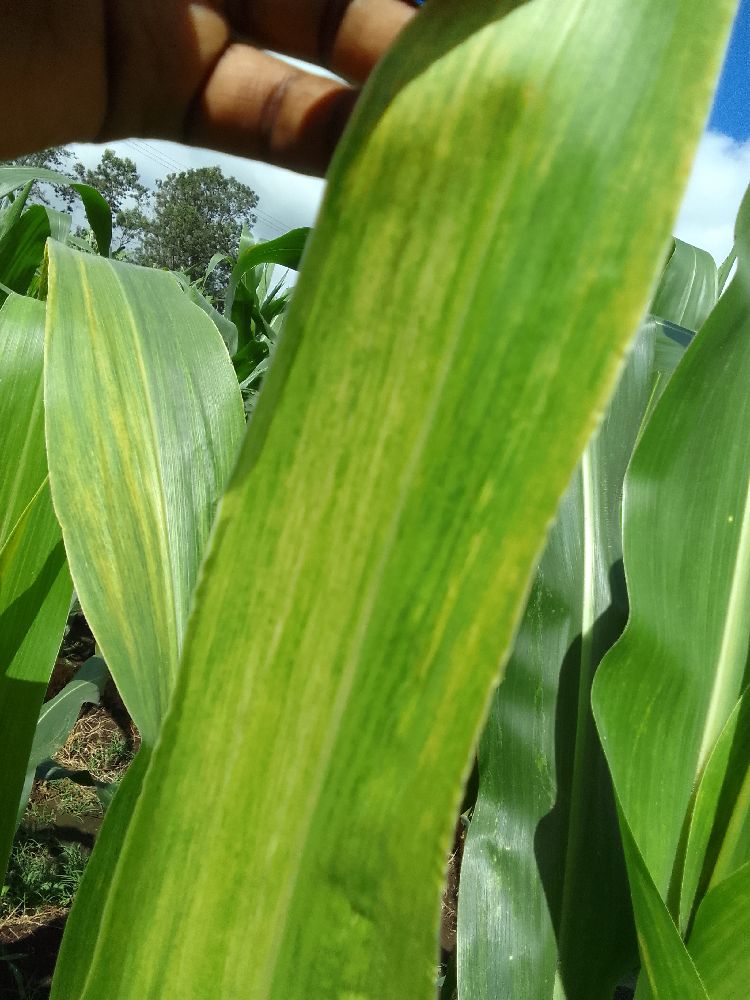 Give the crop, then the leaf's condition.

maize, maize lethal necrosis
